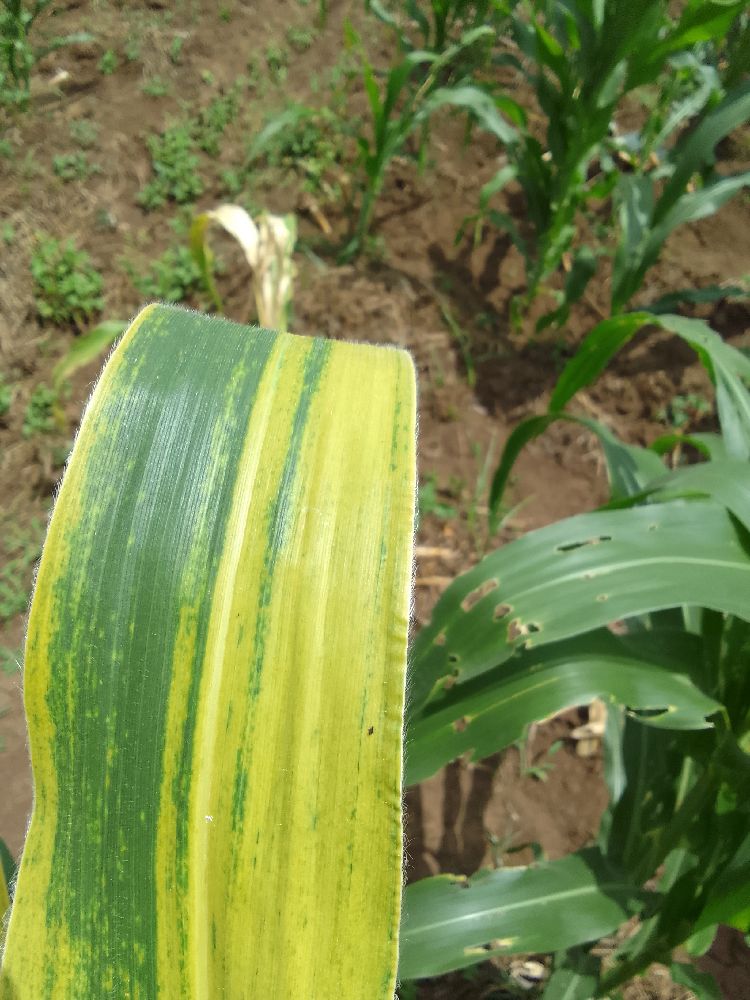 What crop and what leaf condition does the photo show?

maize, maize lethal necrosis
